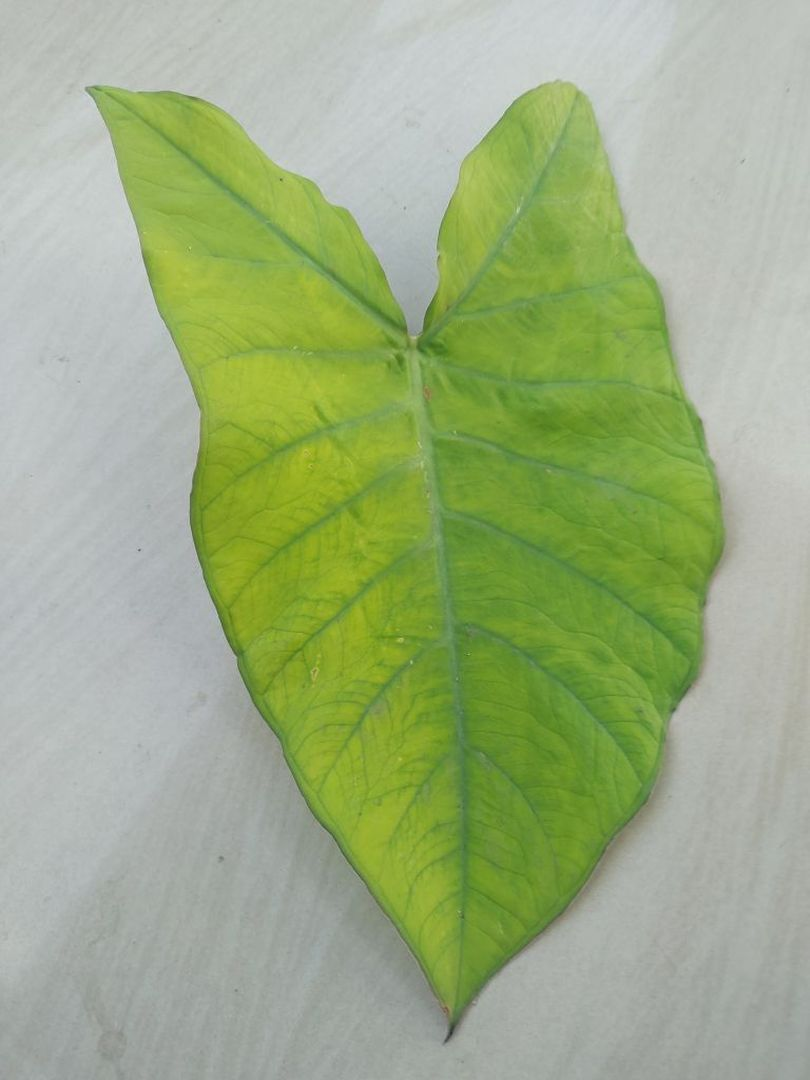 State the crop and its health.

taro, mosaic
